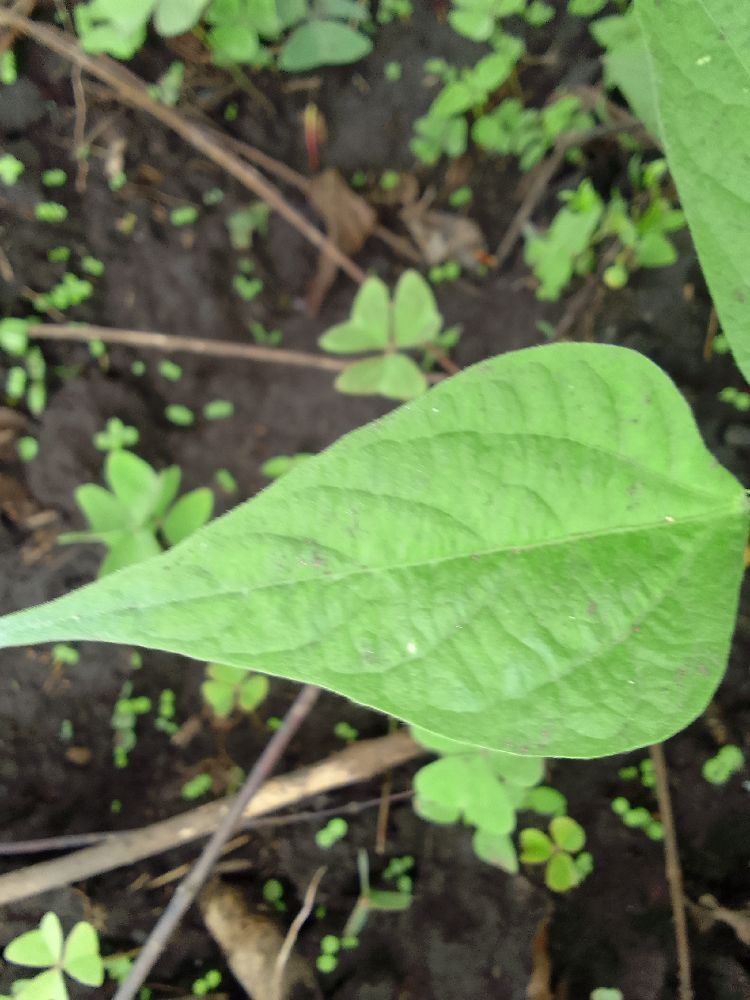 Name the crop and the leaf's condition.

common bean, healthy
